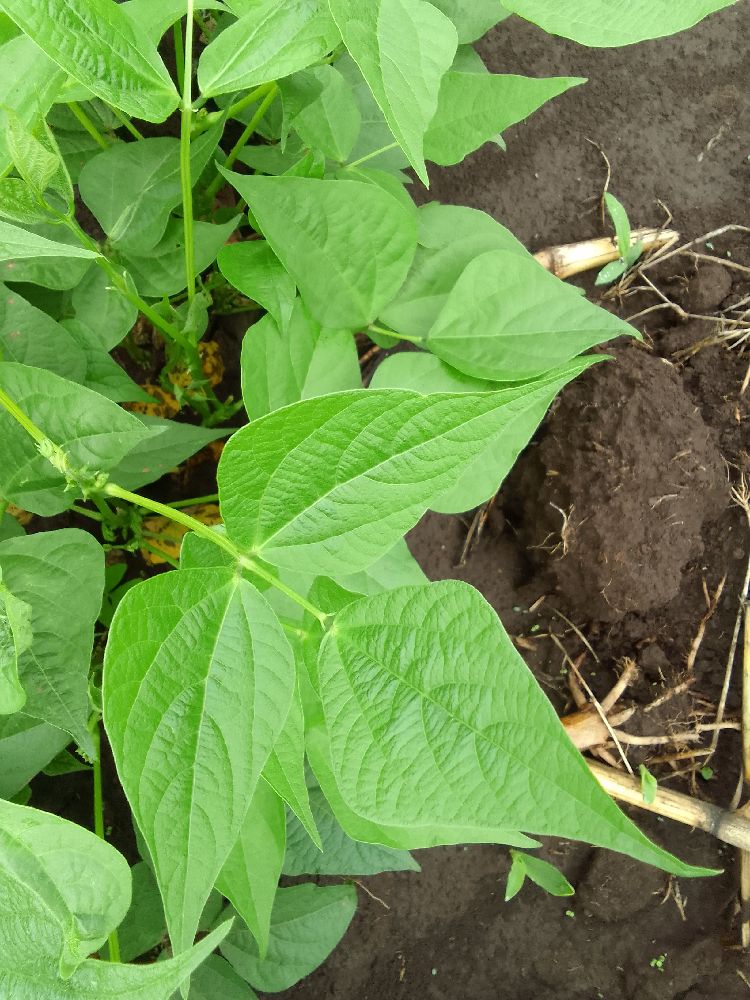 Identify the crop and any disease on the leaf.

common bean, healthy
